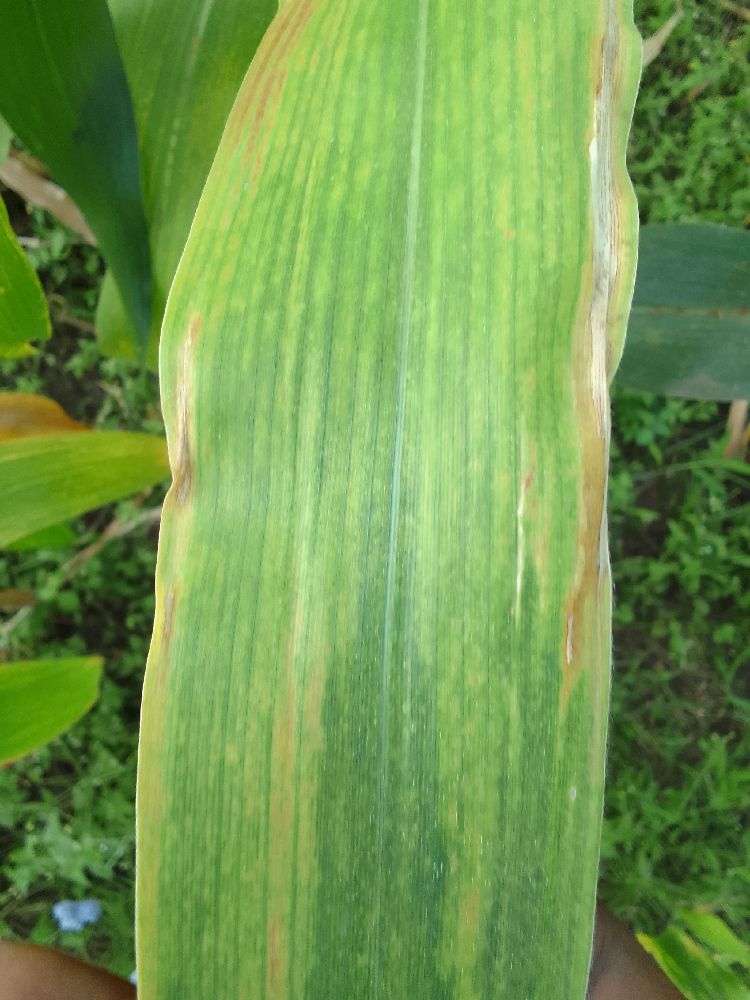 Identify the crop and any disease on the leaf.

maize, maize lethal necrosis
